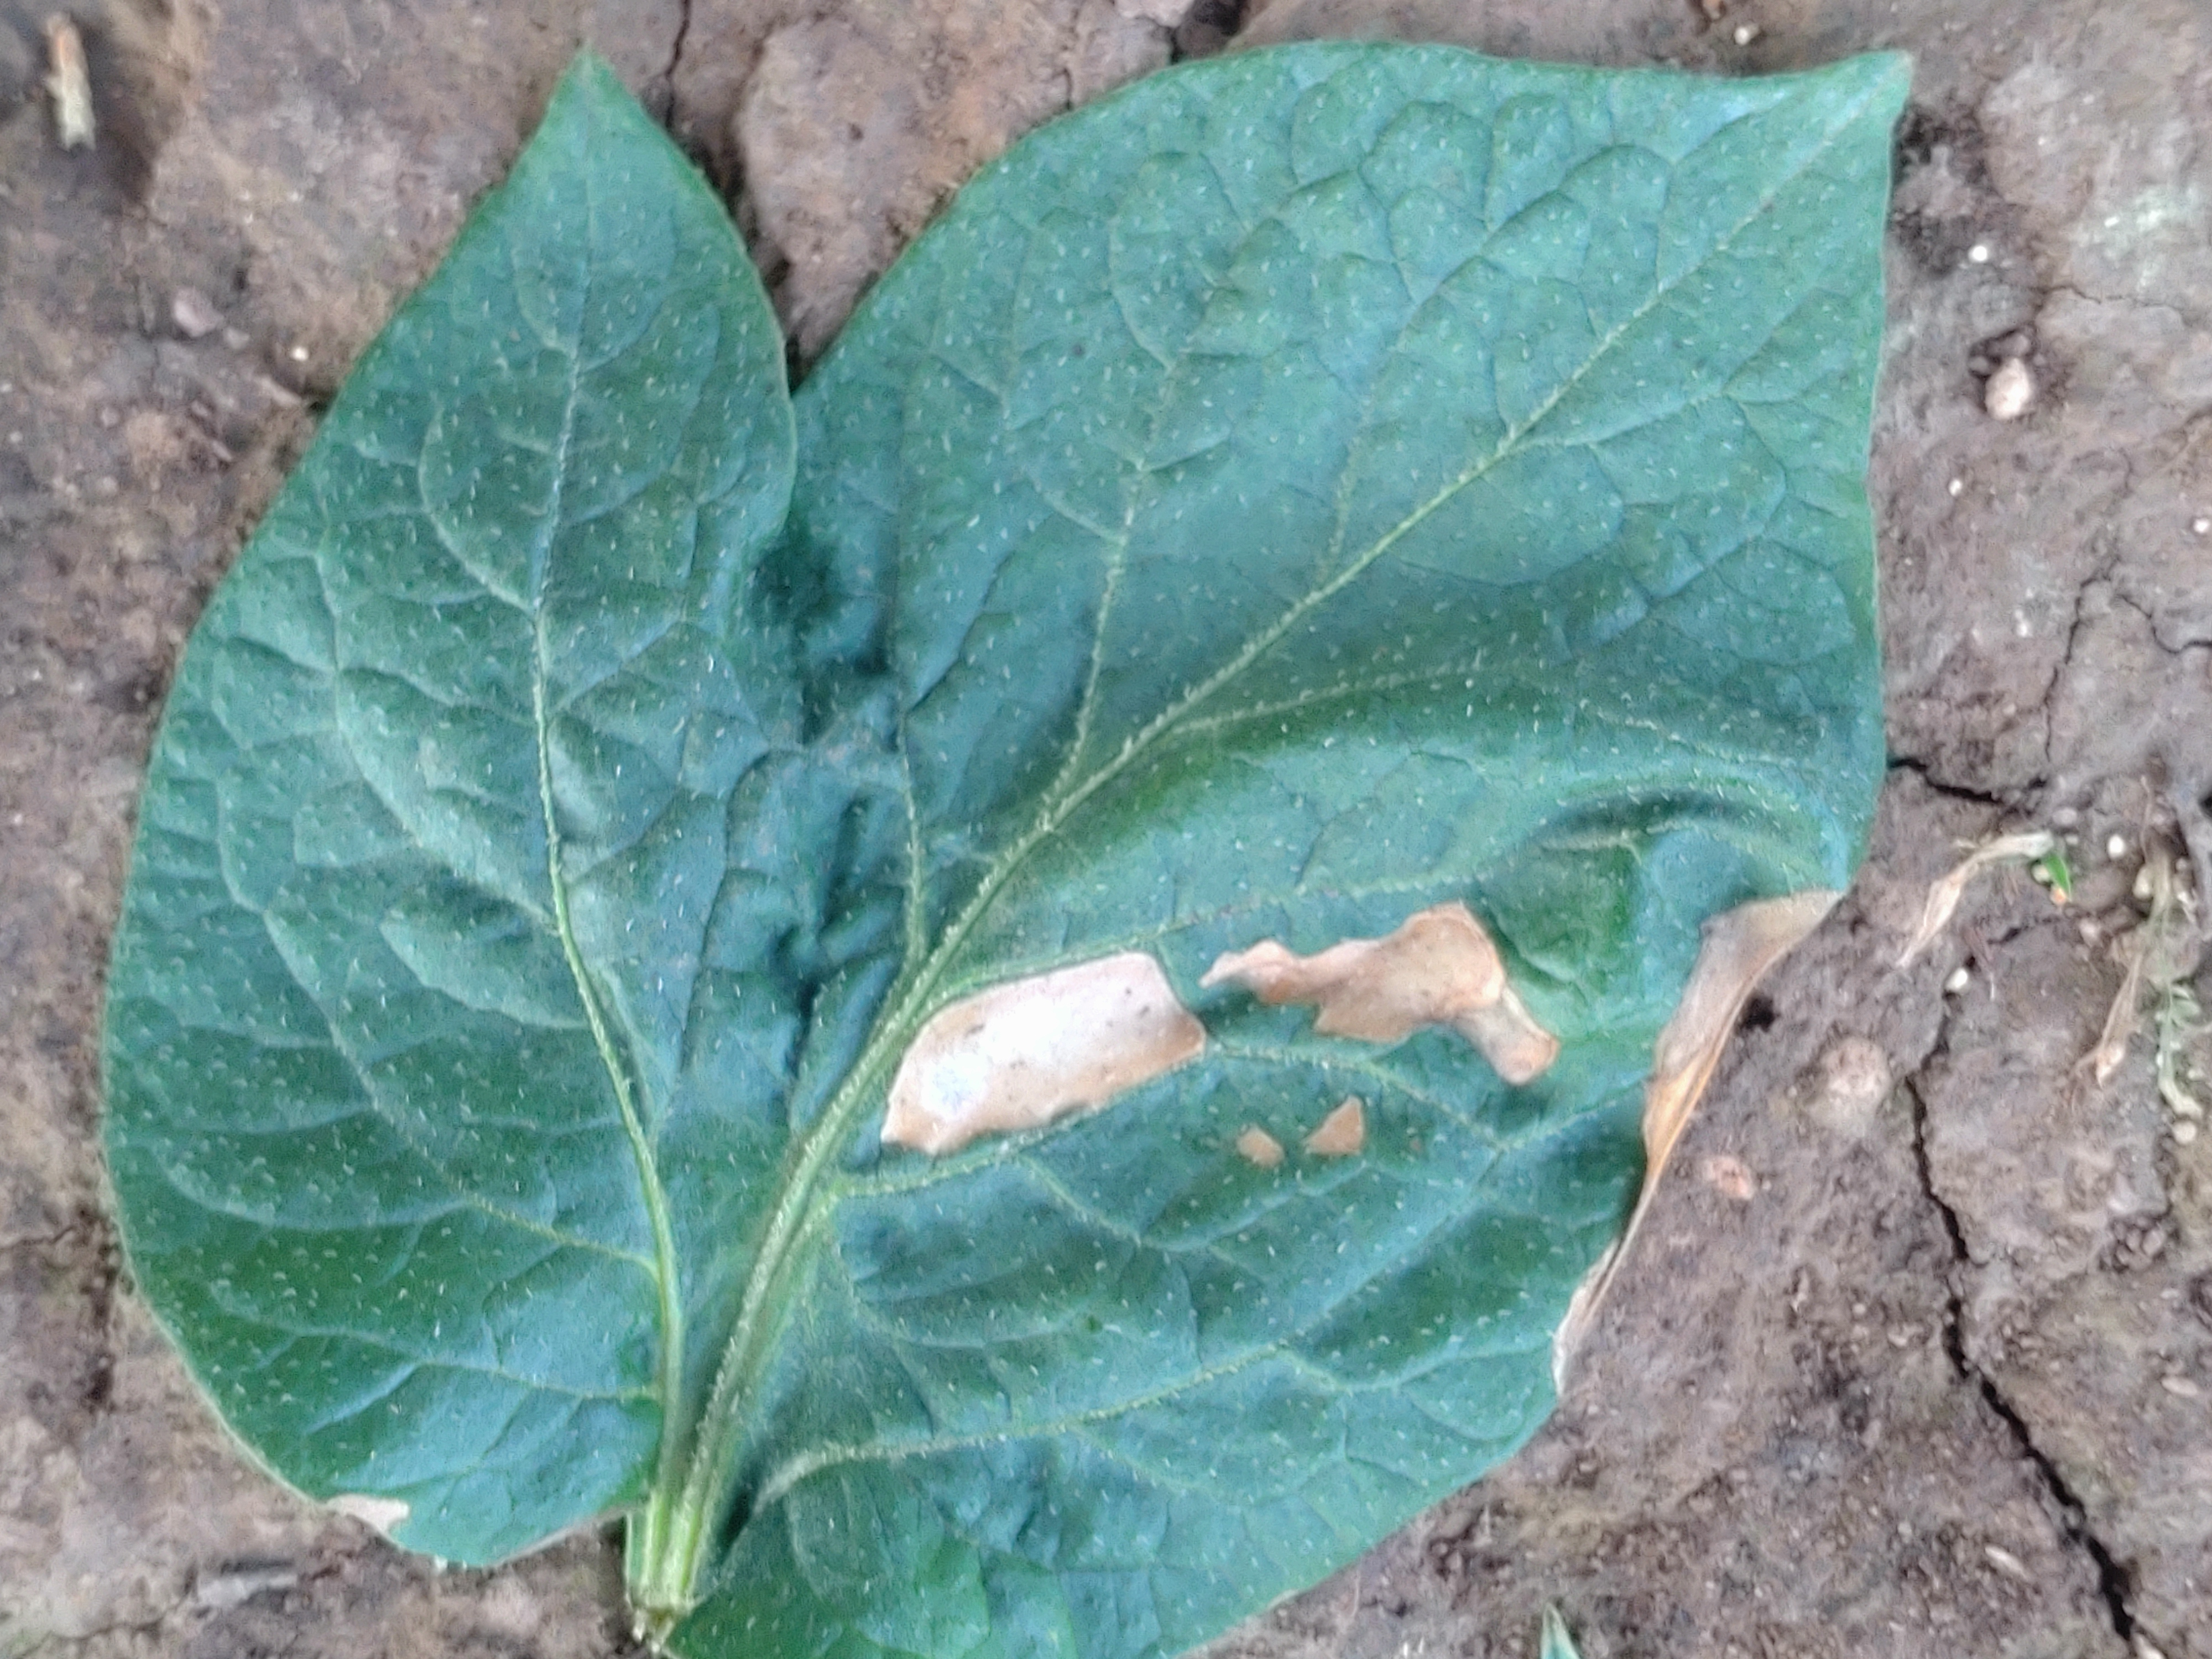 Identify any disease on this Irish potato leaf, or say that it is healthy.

early blight
